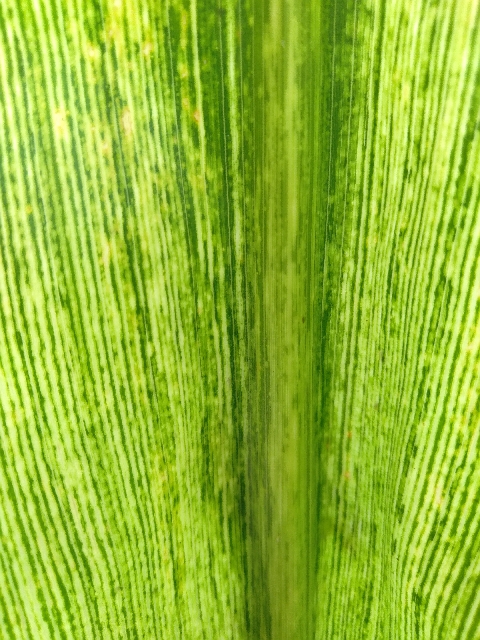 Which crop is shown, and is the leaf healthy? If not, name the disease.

maize, maize streak virus
